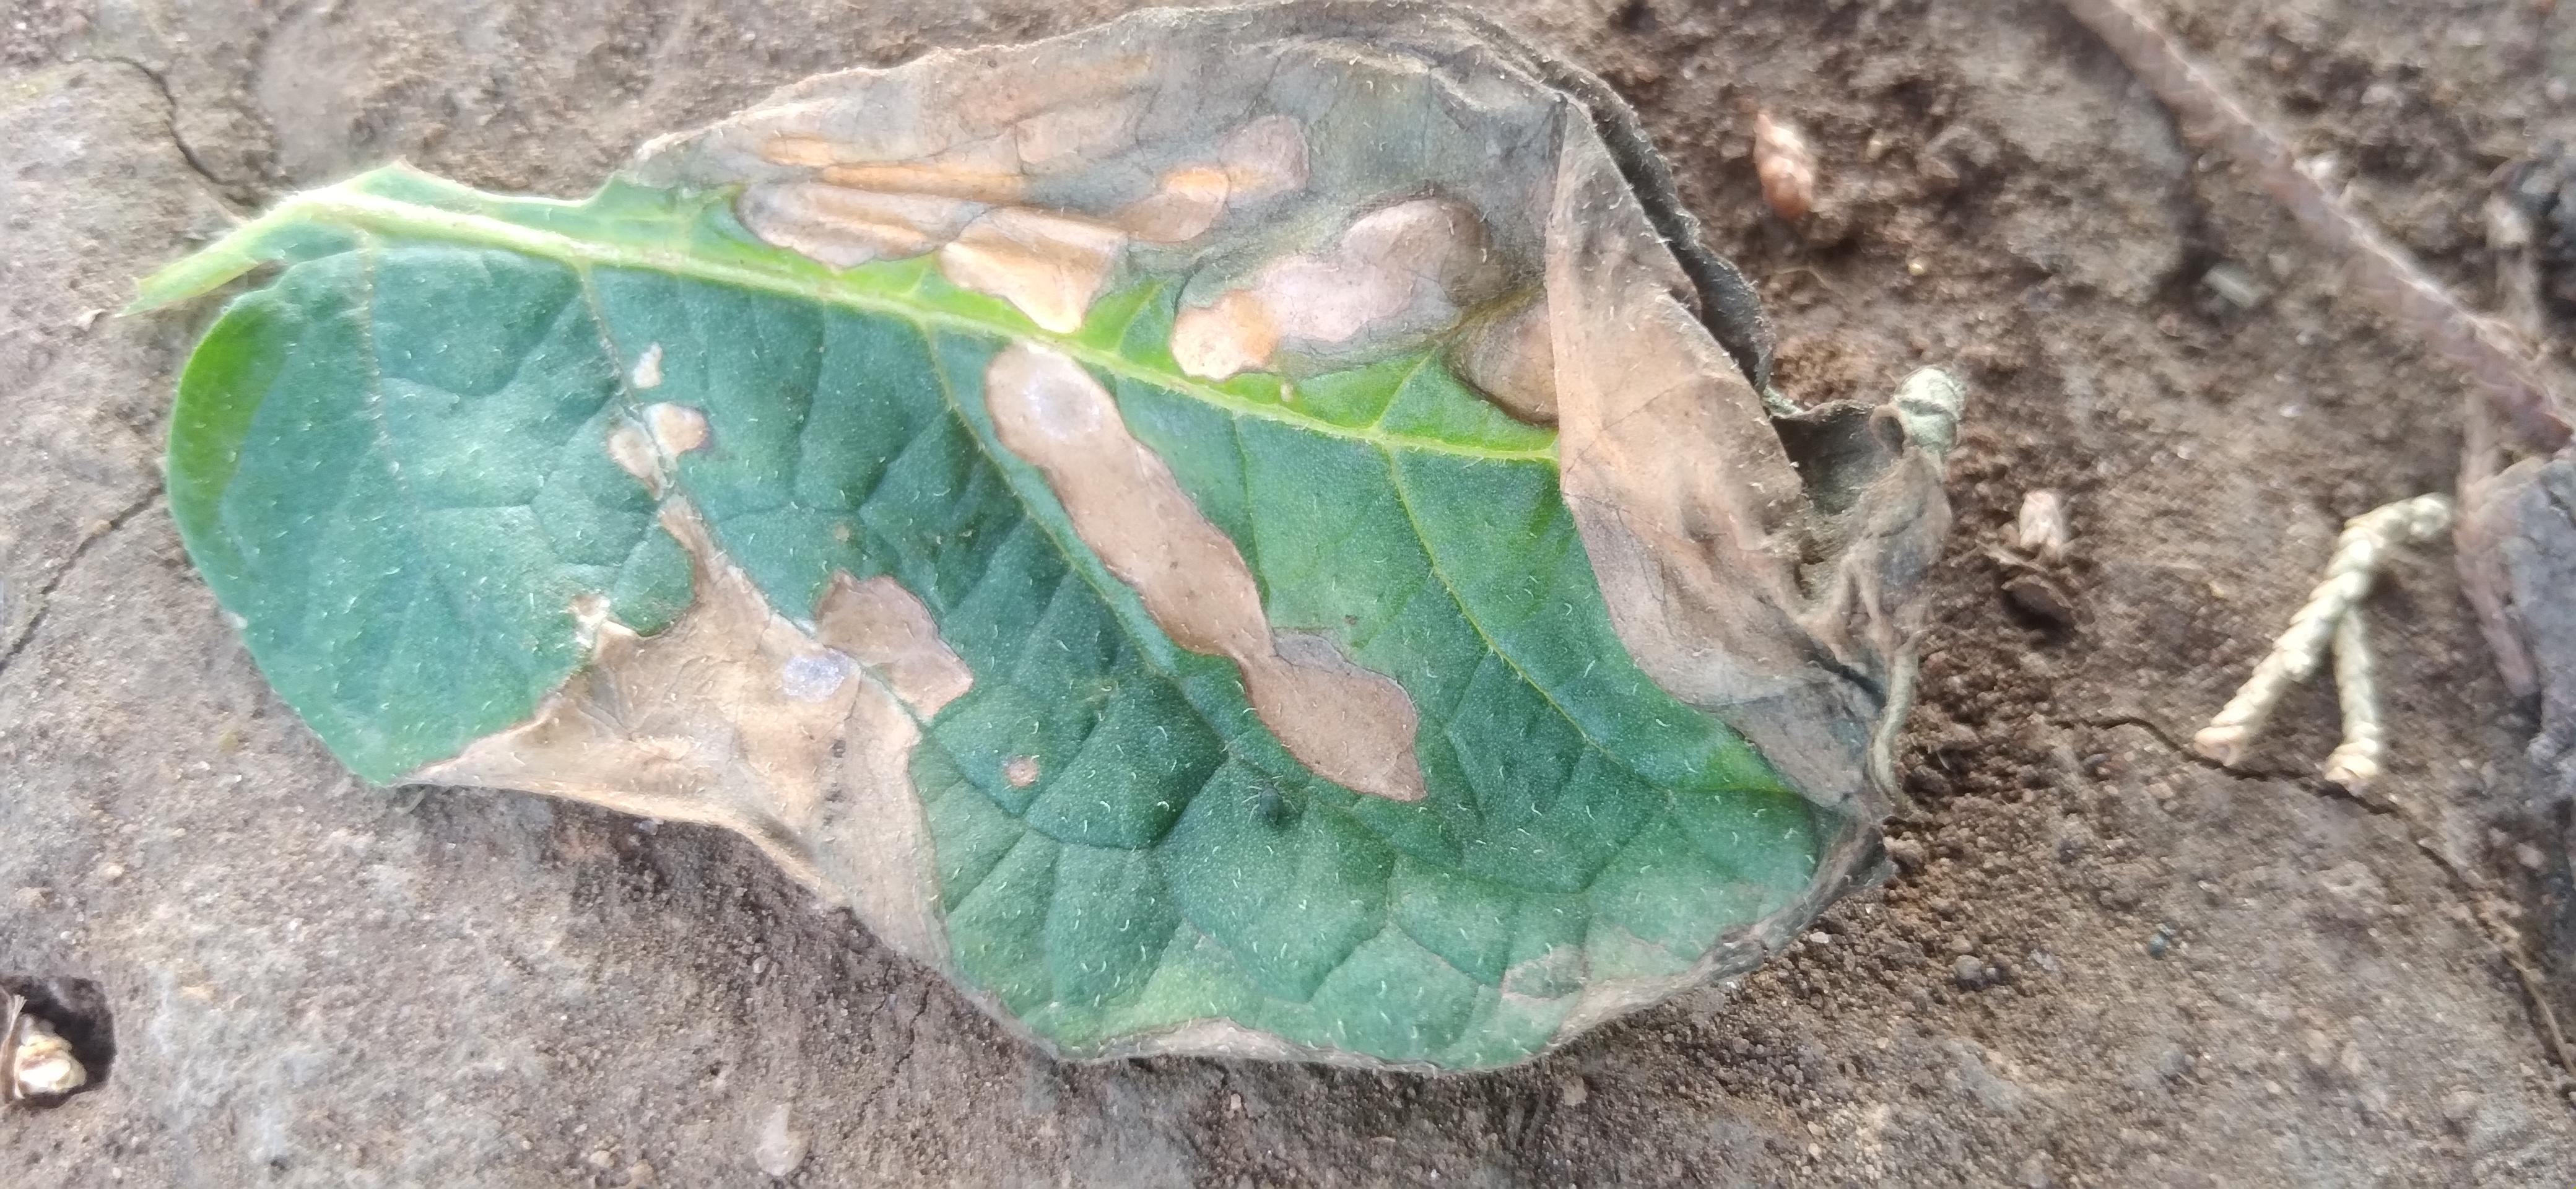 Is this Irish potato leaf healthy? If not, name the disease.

early blight
